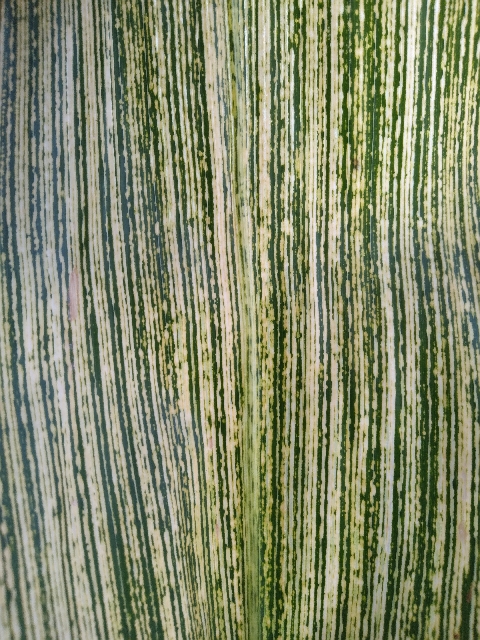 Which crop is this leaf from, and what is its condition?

maize, maize streak virus
